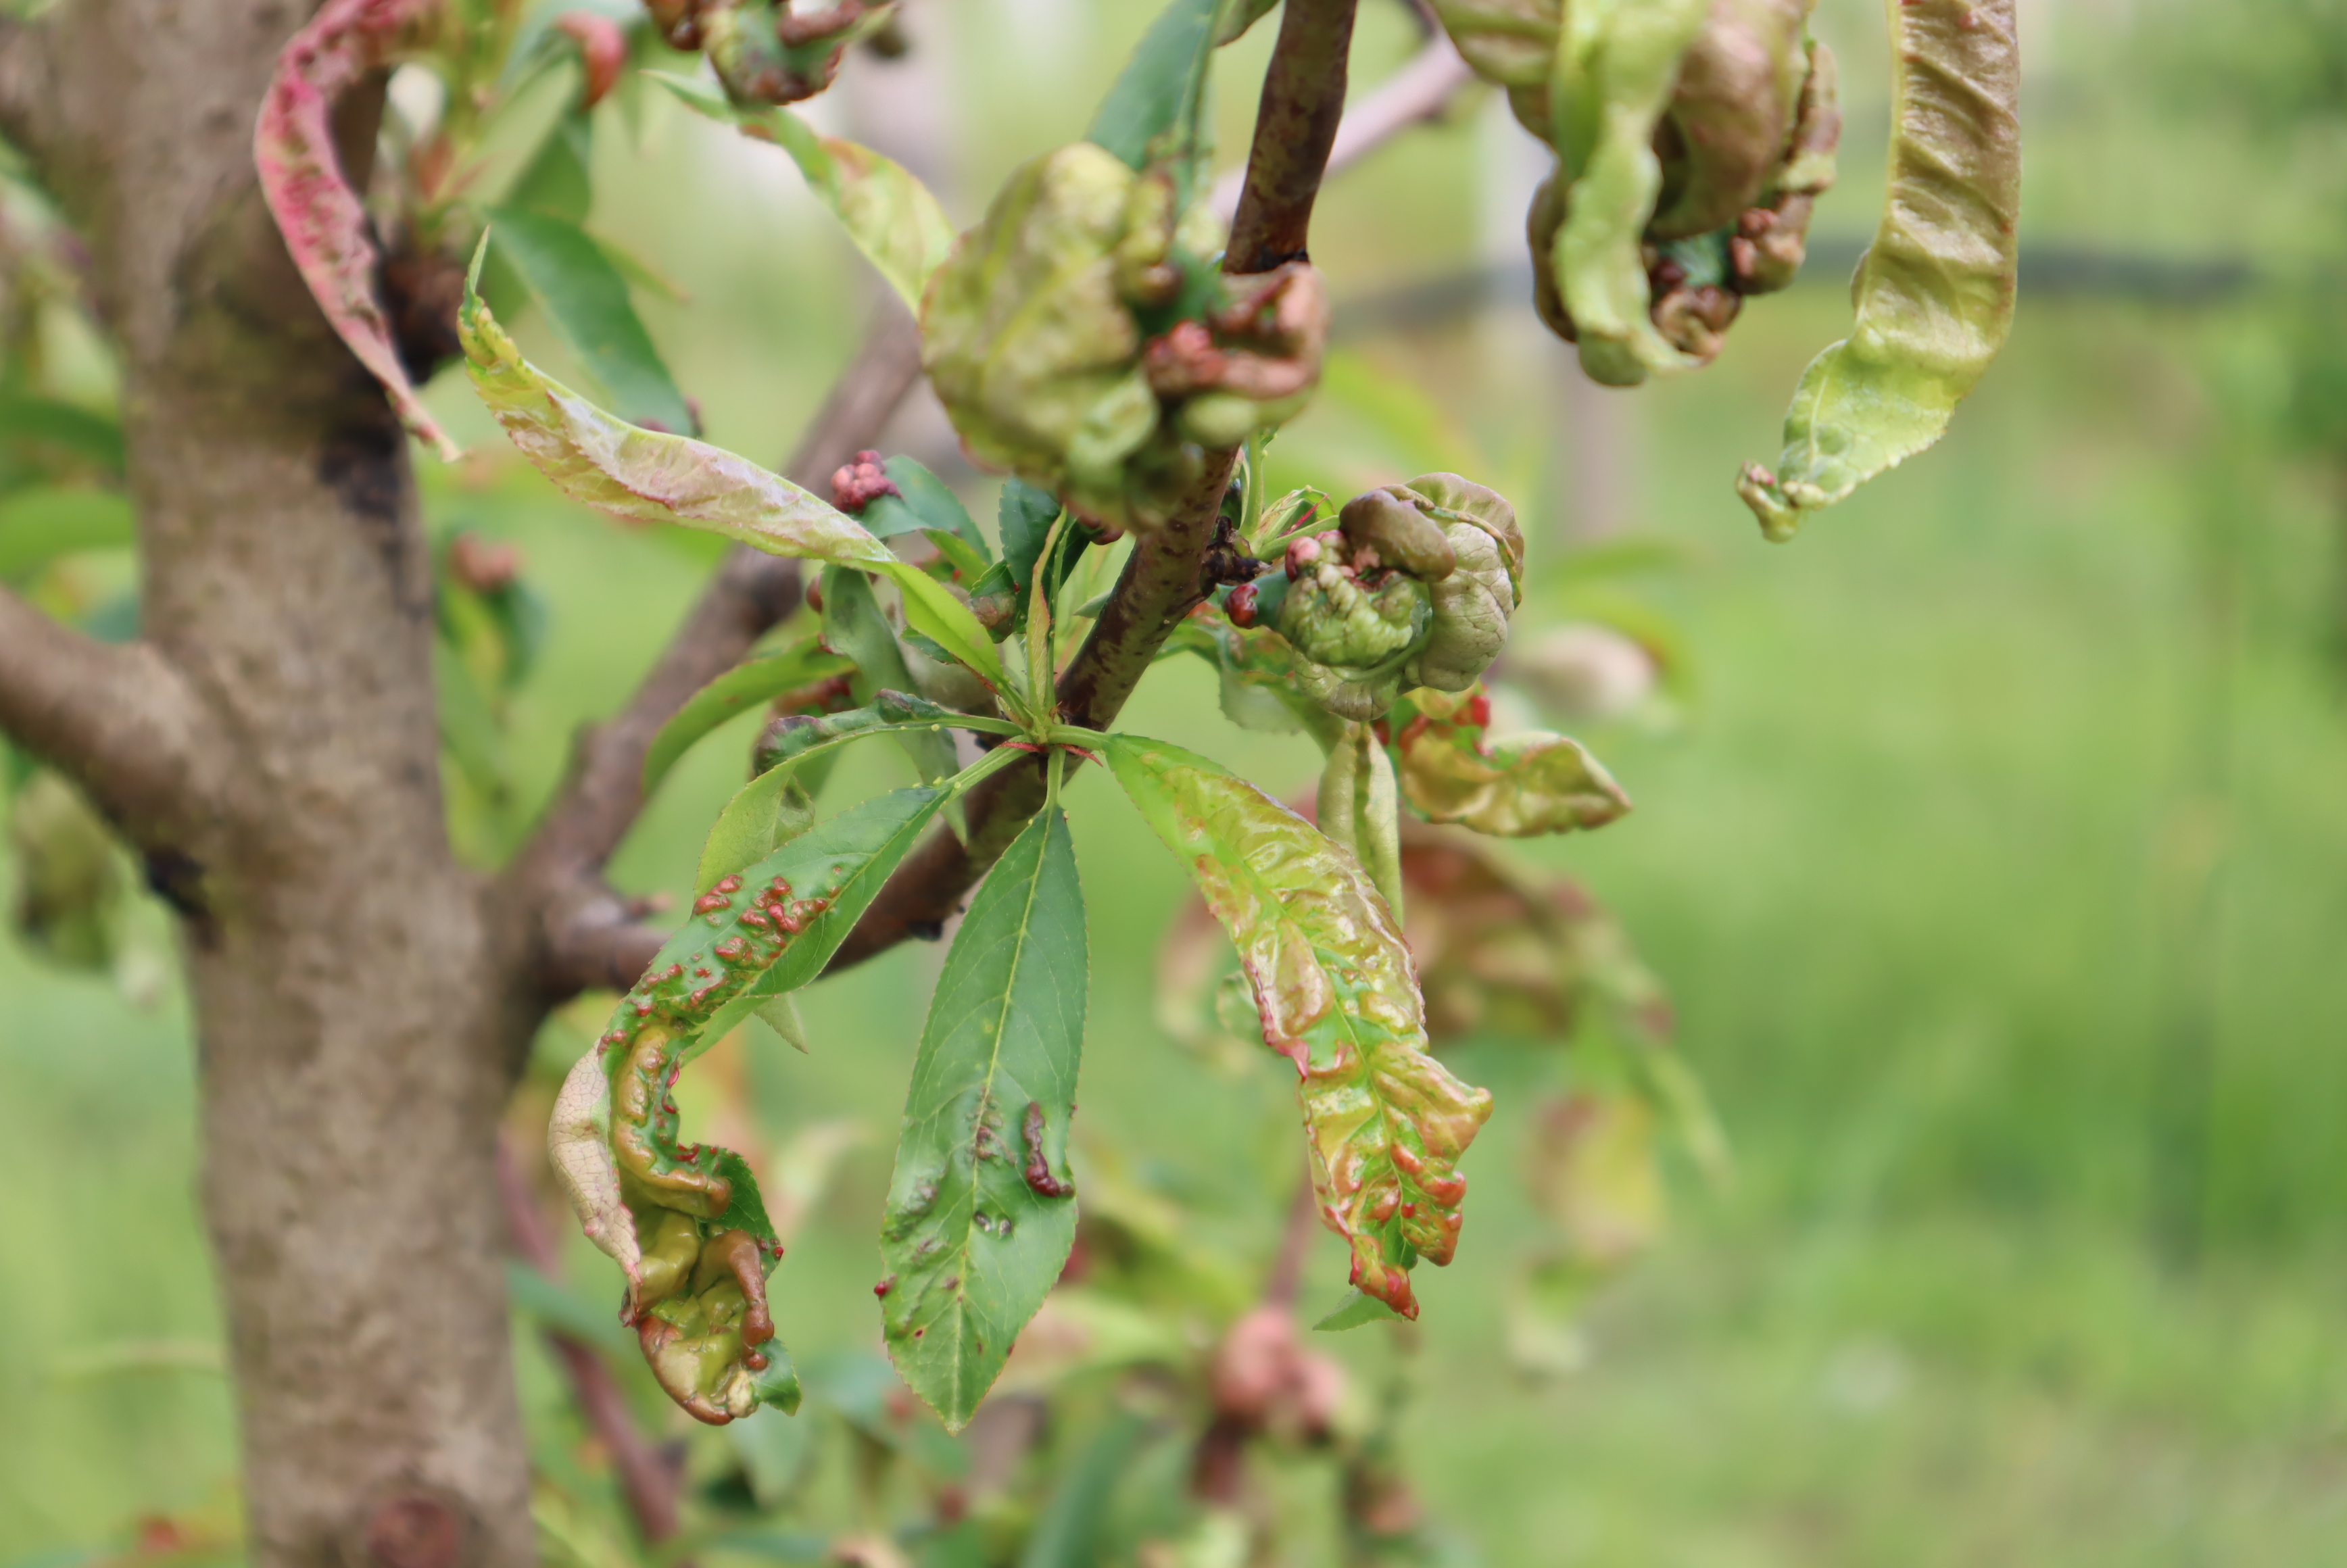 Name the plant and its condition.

peach, peach leaf curl
